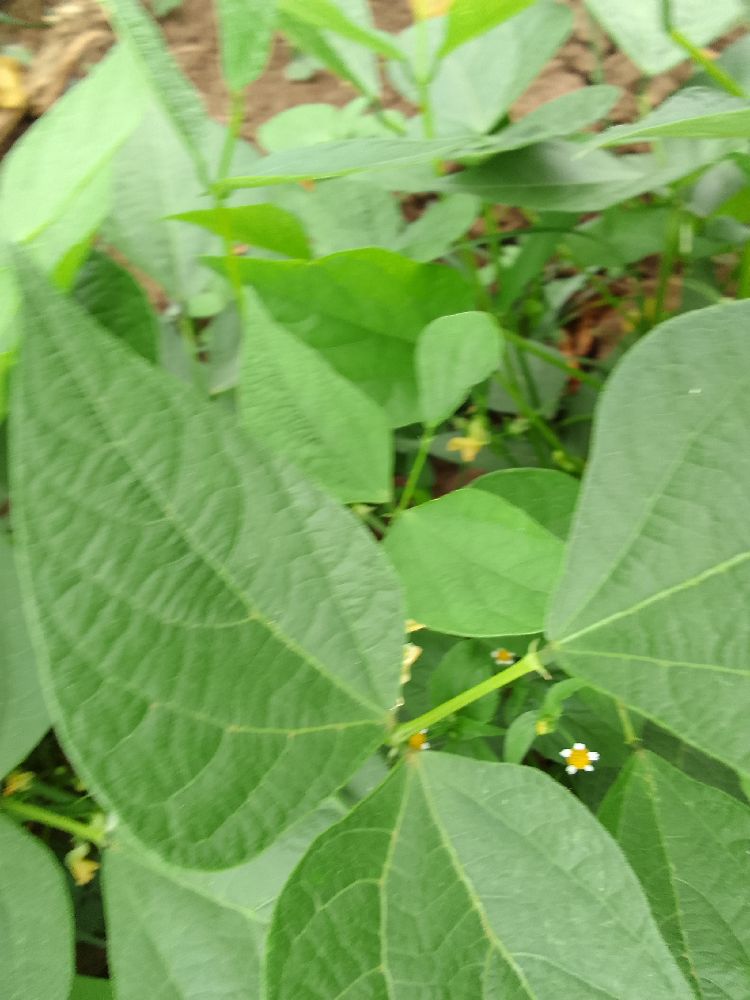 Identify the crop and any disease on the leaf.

common bean, healthy
